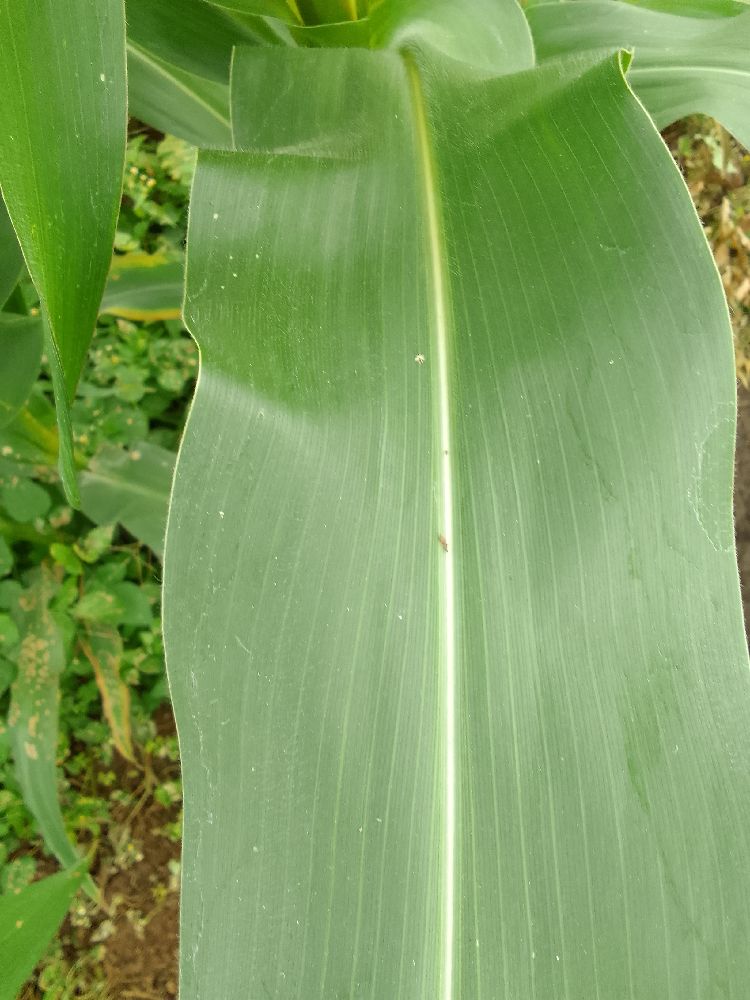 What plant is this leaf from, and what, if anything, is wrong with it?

maize, healthy
